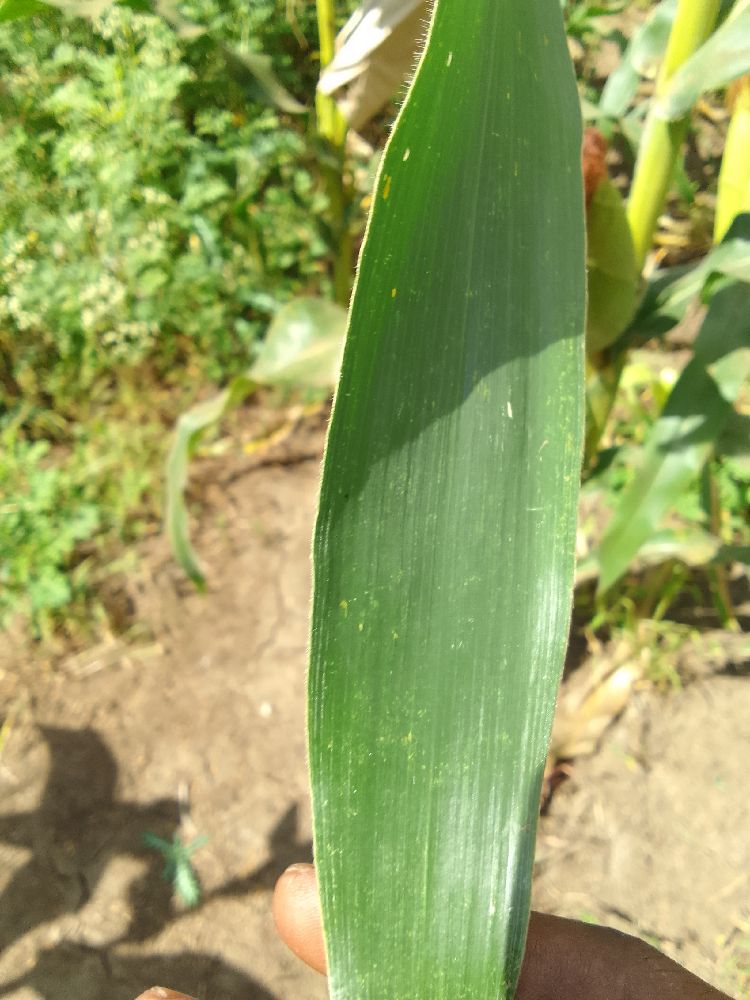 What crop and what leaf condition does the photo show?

maize, healthy
